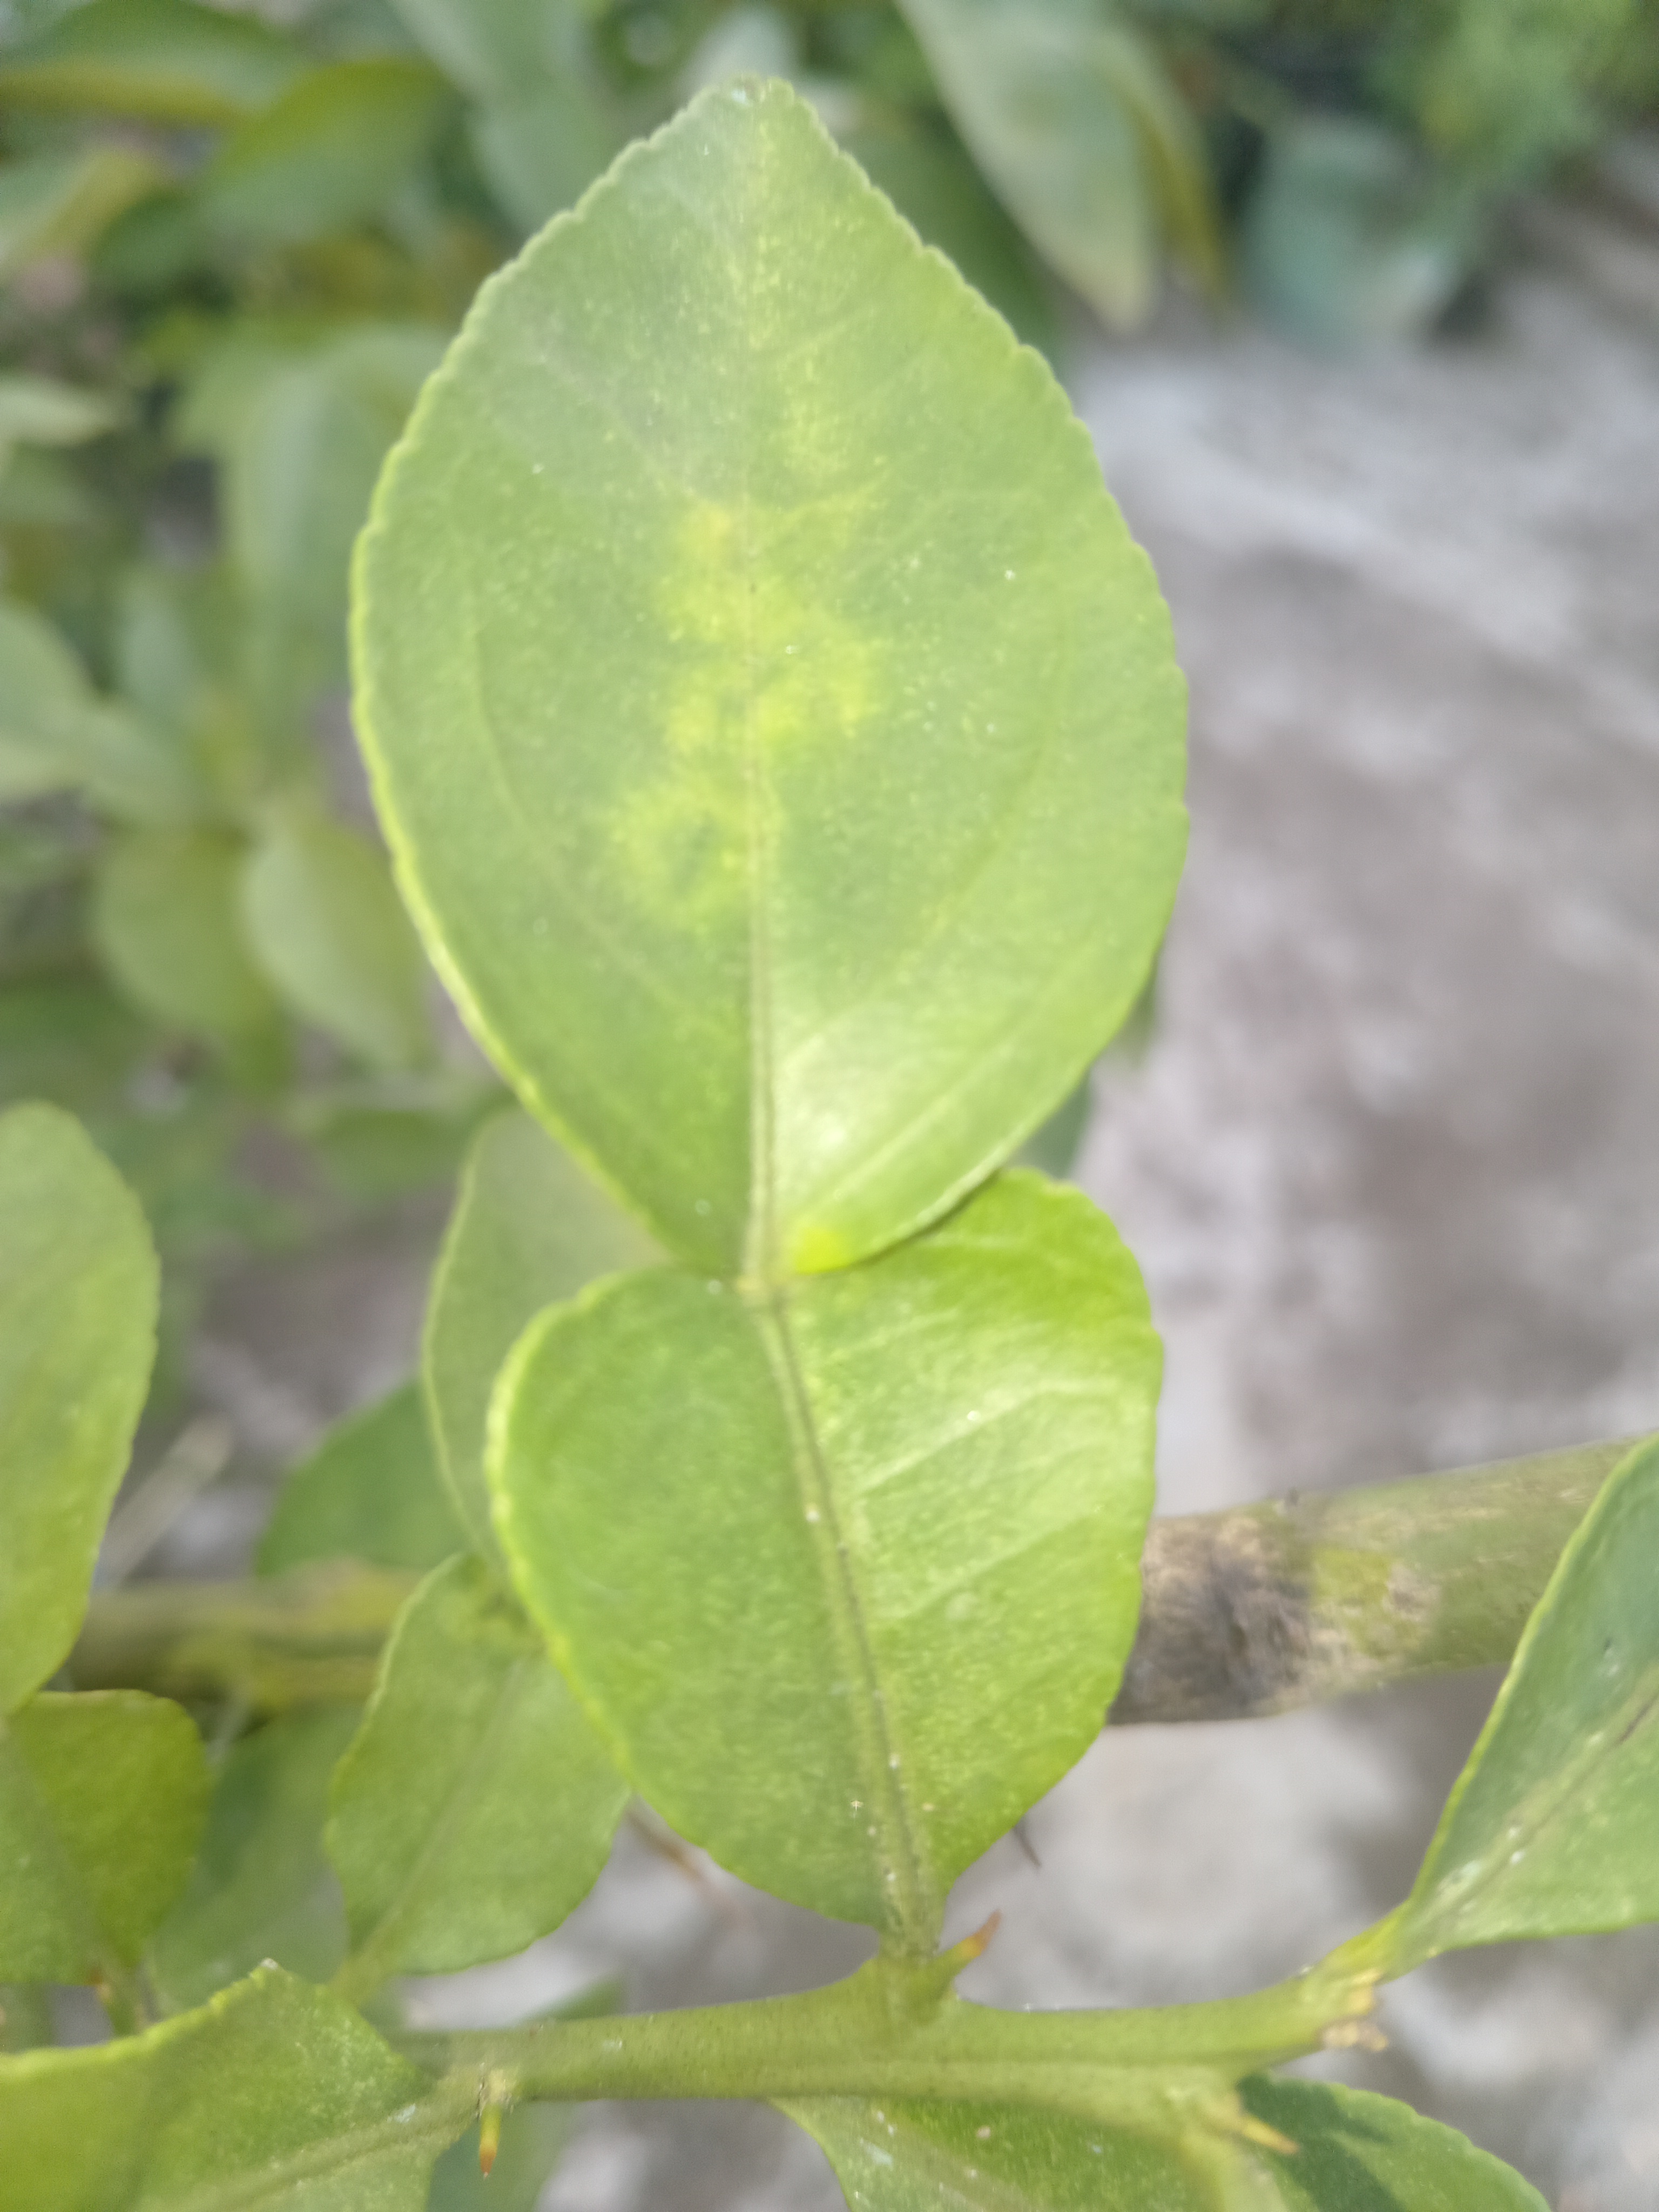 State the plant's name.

lemon
